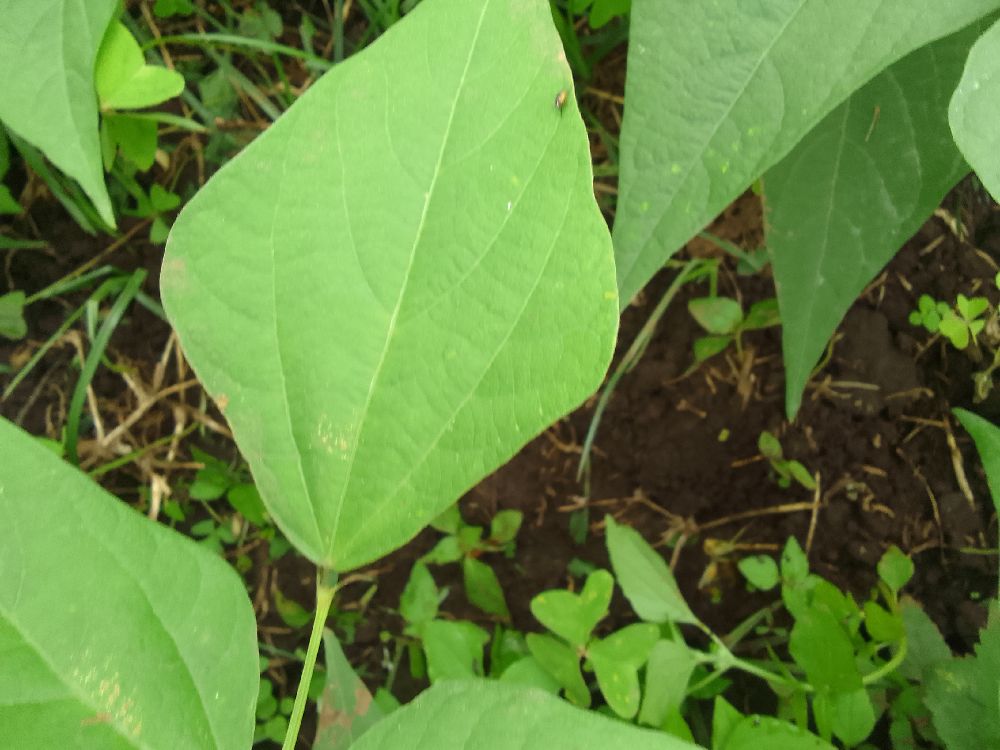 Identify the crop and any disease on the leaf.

common bean, healthy
